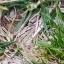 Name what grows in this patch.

grass
